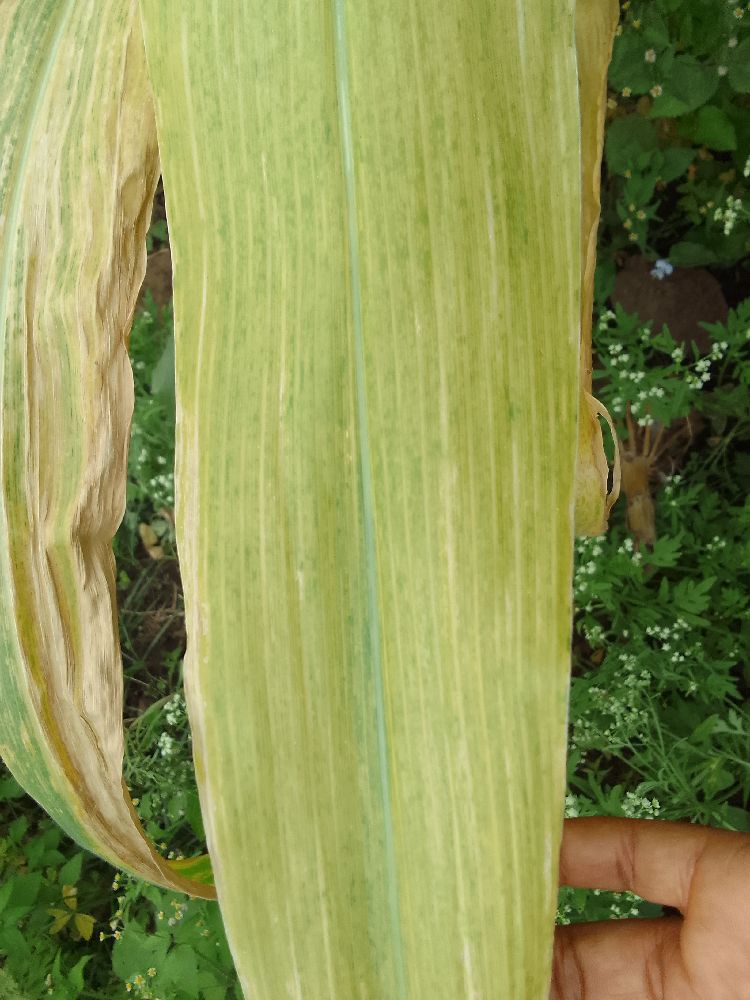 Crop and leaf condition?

maize, maize lethal necrosis
